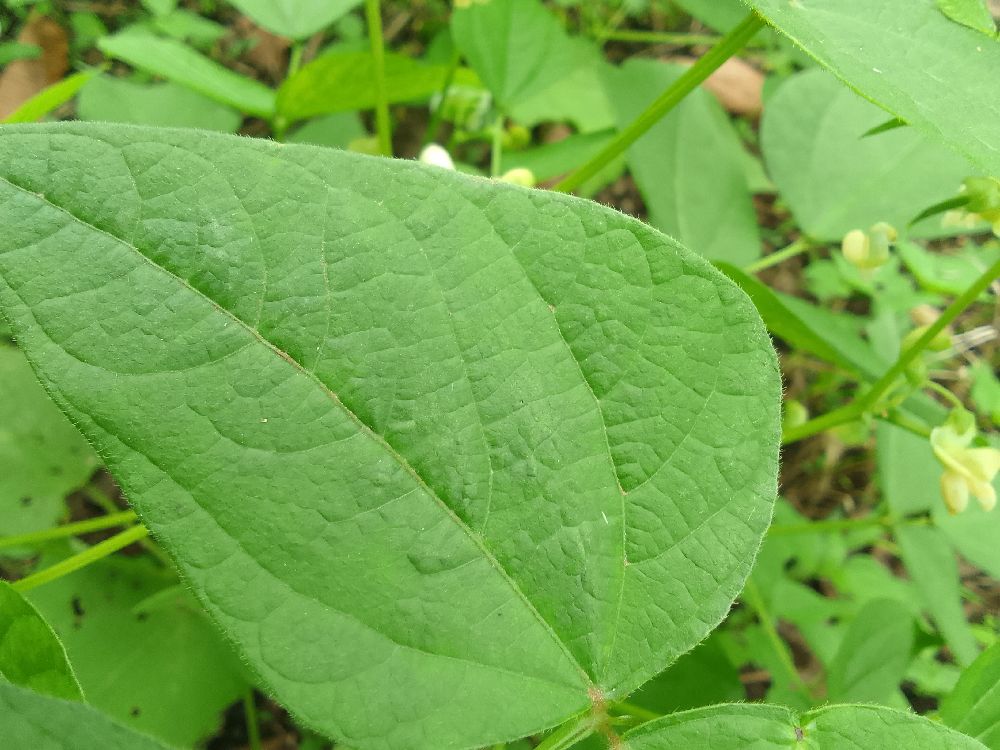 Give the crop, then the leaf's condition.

common bean, healthy
